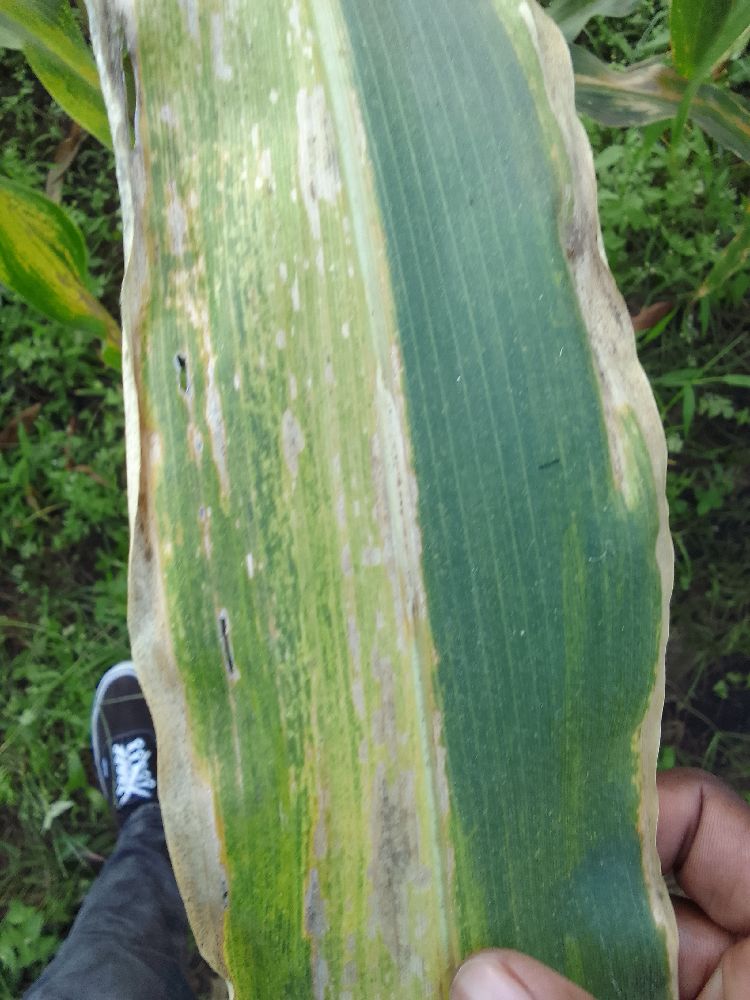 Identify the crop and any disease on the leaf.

maize, maize lethal necrosis
